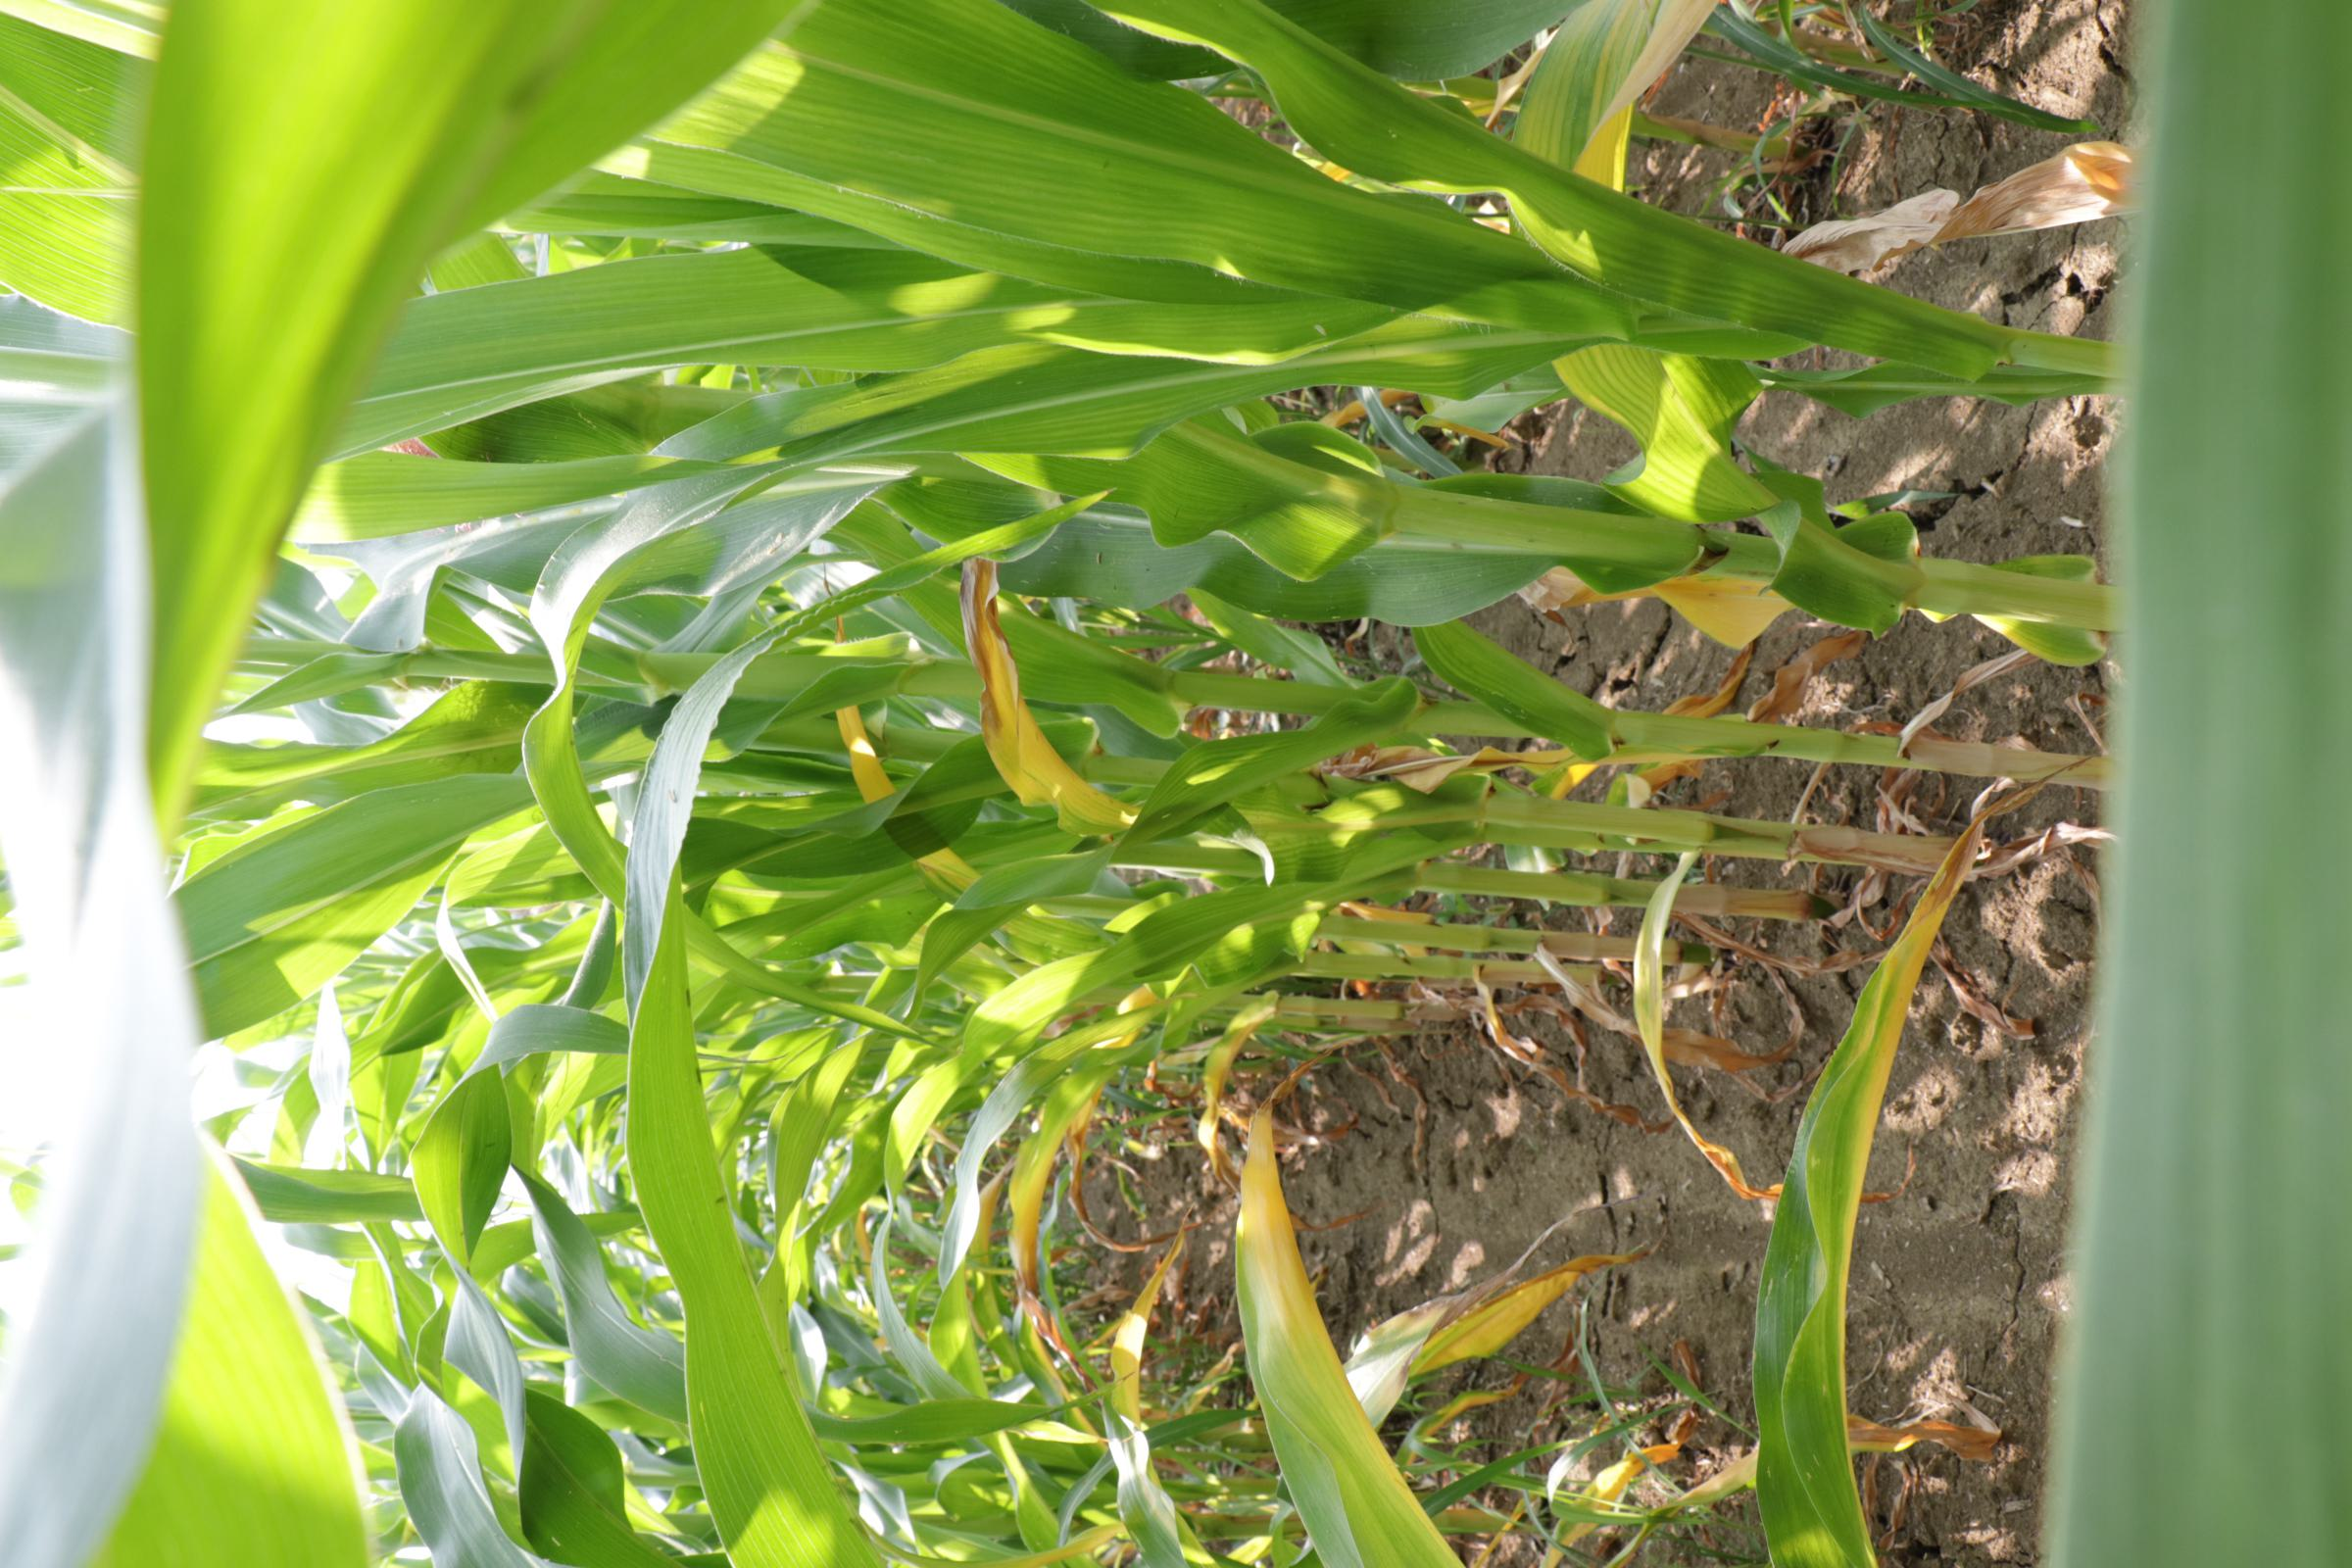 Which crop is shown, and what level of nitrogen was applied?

maize, full nitrogen fertilisation
